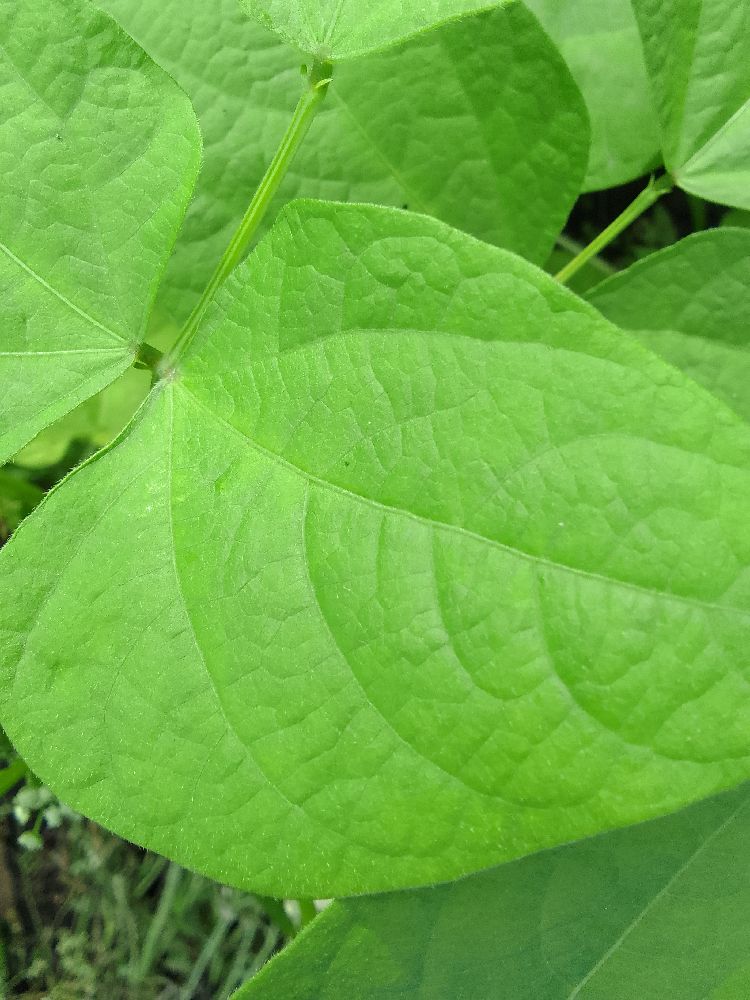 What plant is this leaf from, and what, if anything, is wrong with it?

common bean, healthy
